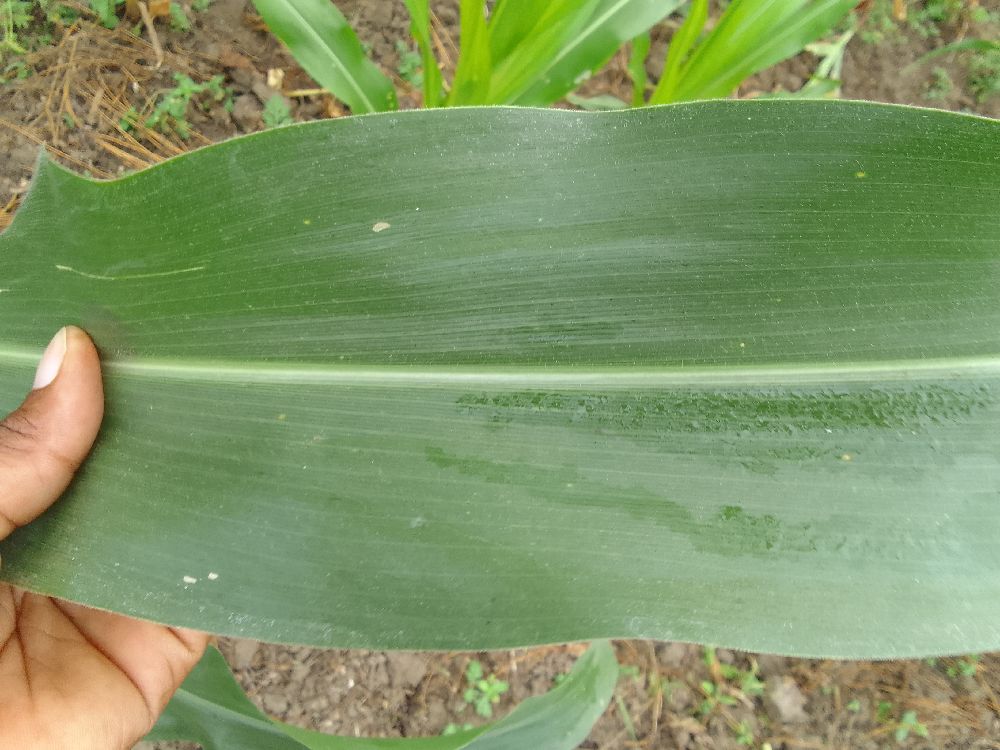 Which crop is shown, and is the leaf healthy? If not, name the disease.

maize, healthy
